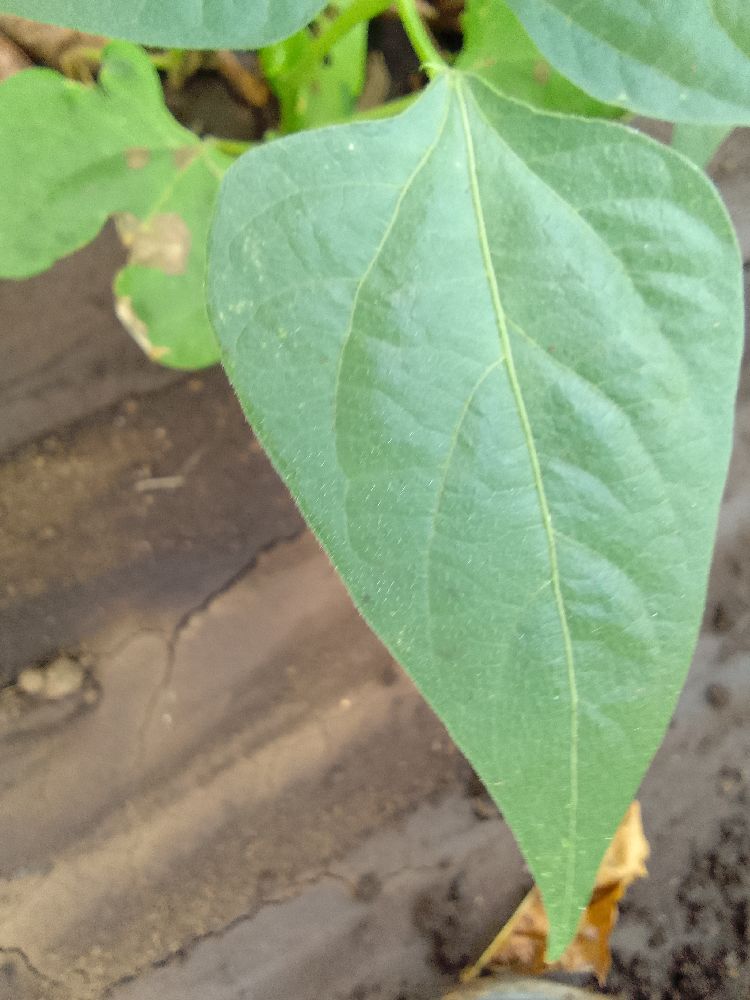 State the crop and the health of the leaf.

common bean, healthy
